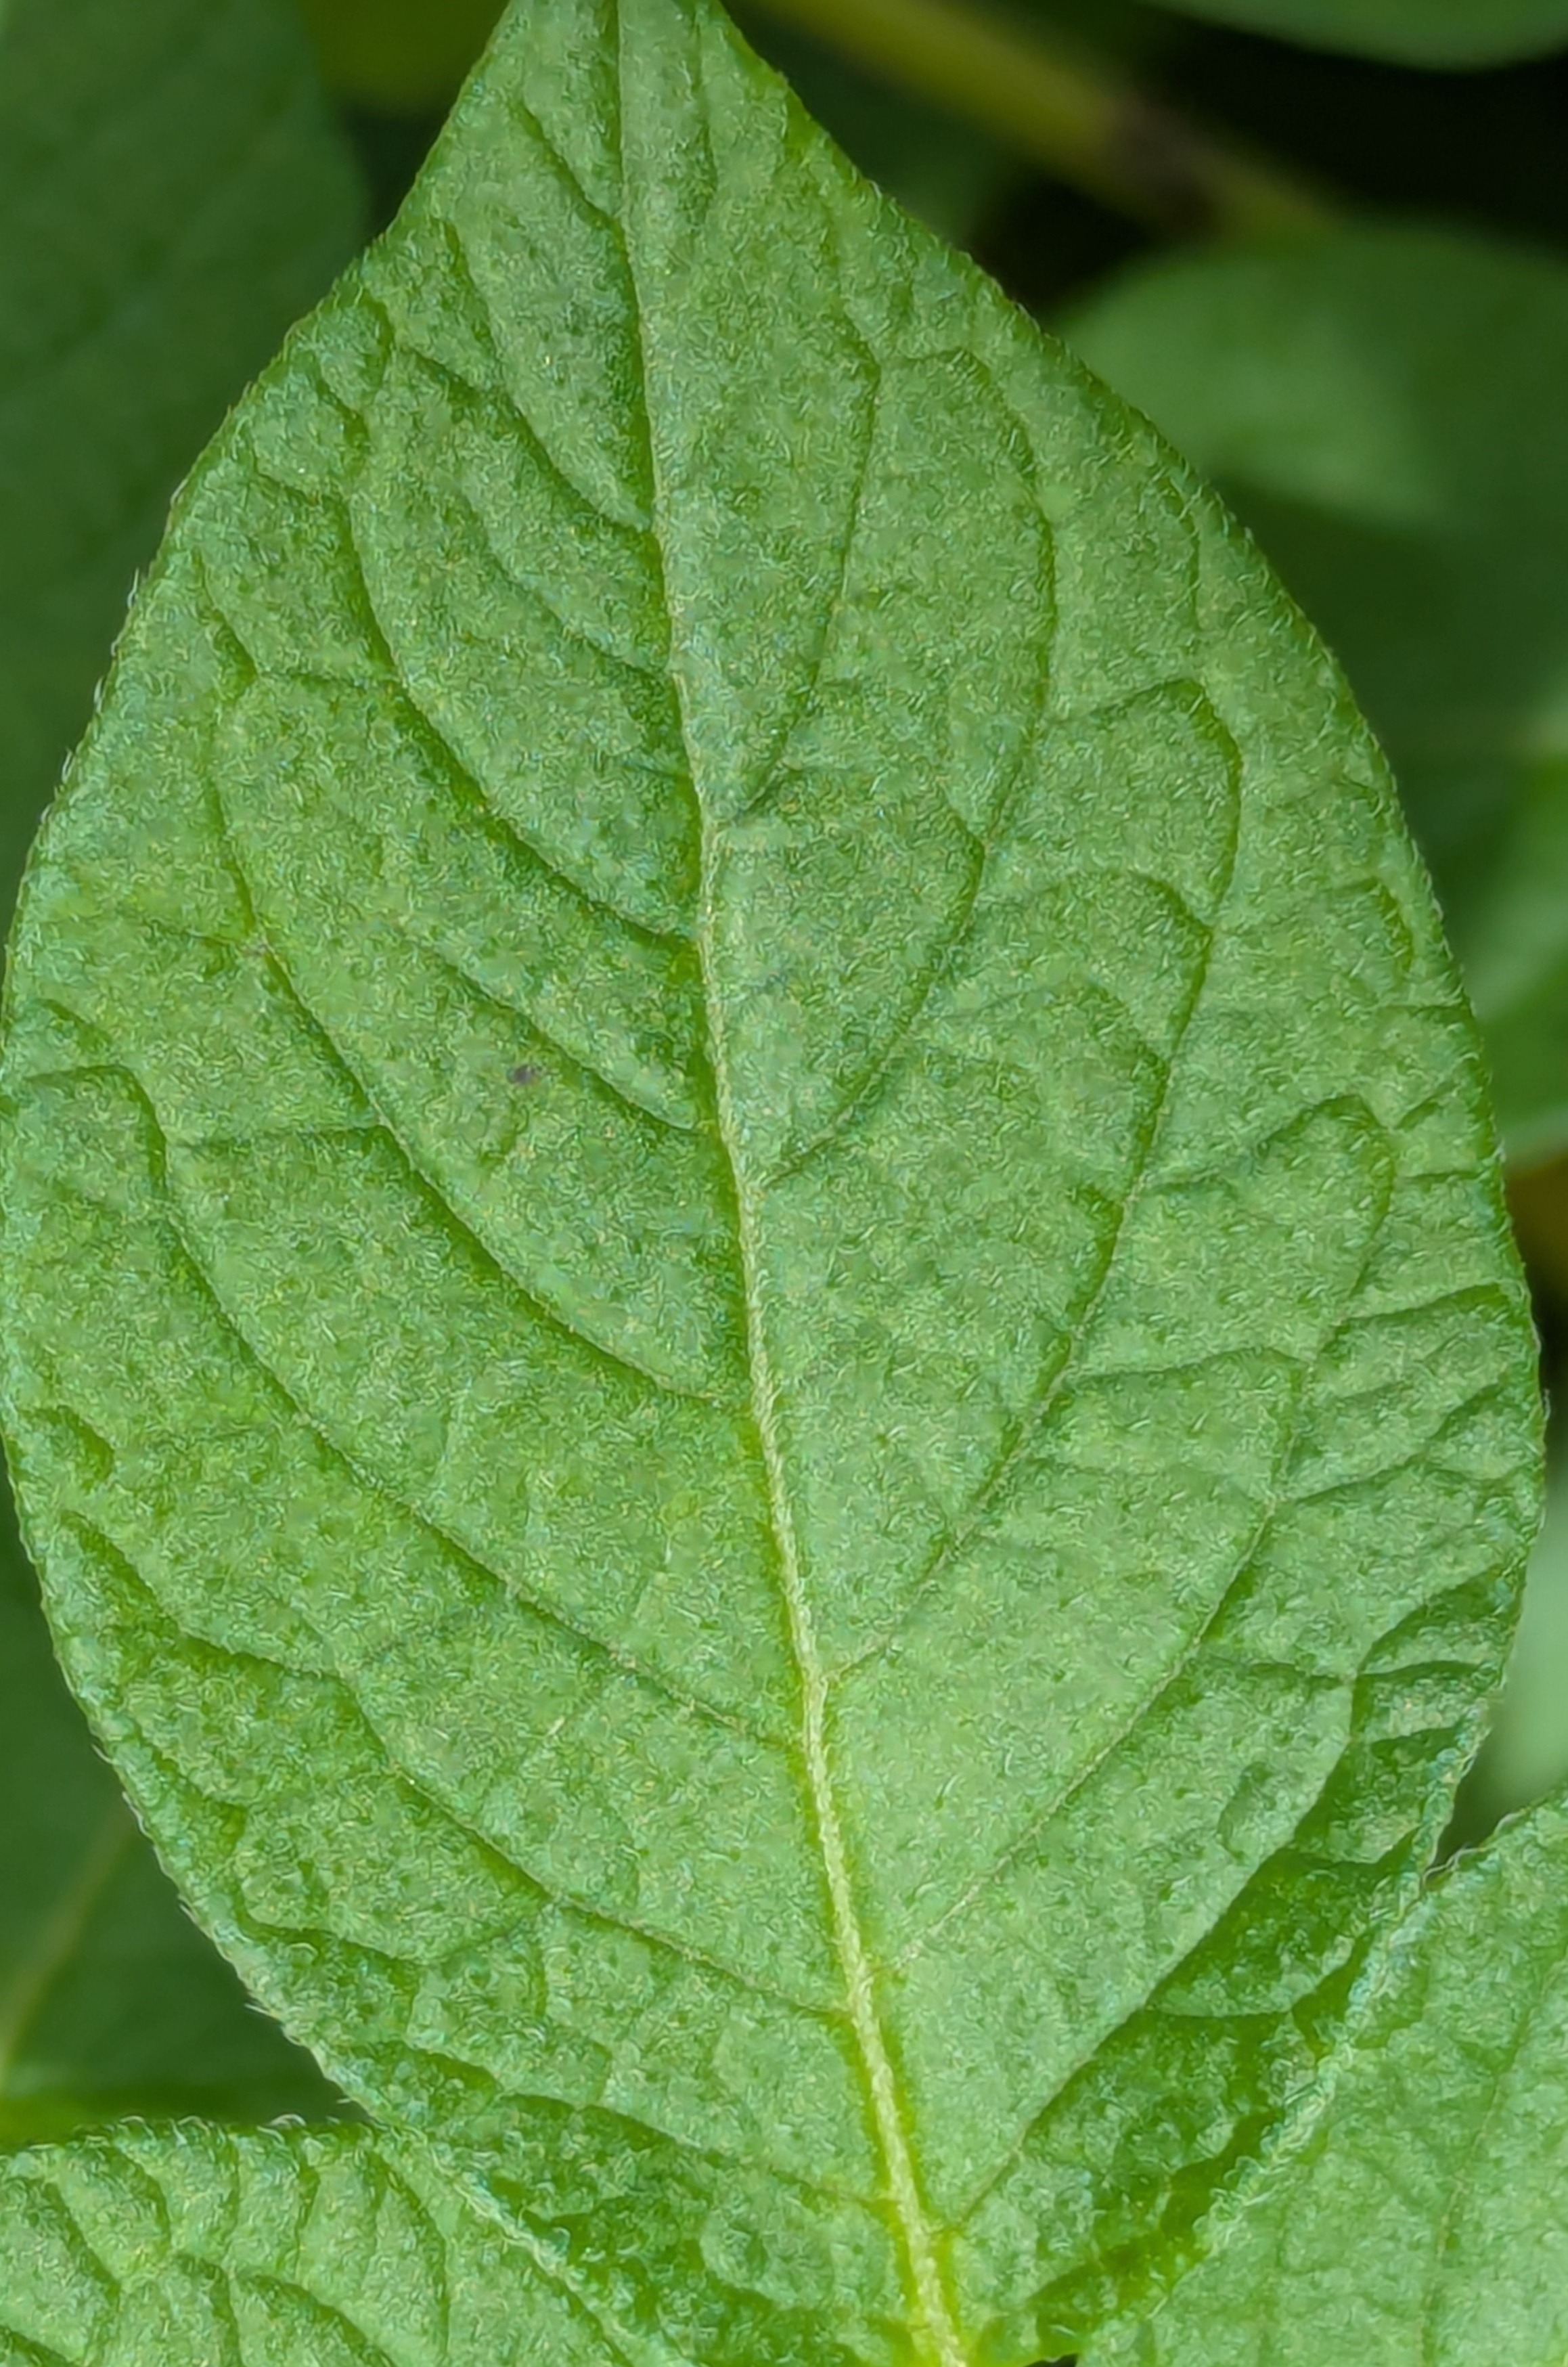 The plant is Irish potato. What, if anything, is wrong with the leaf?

healthy
